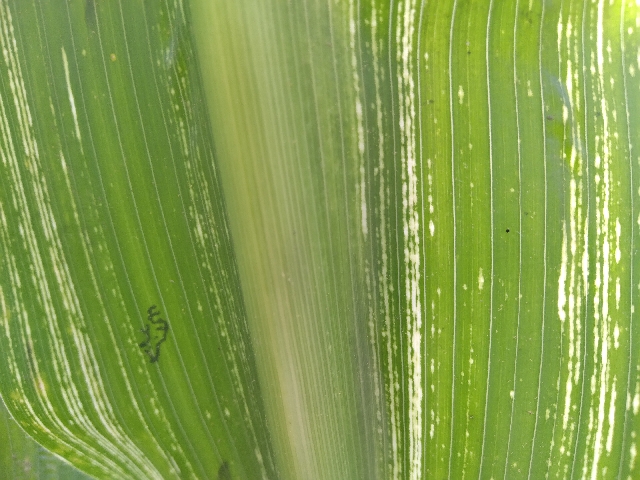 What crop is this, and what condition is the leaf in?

maize, maize streak virus
